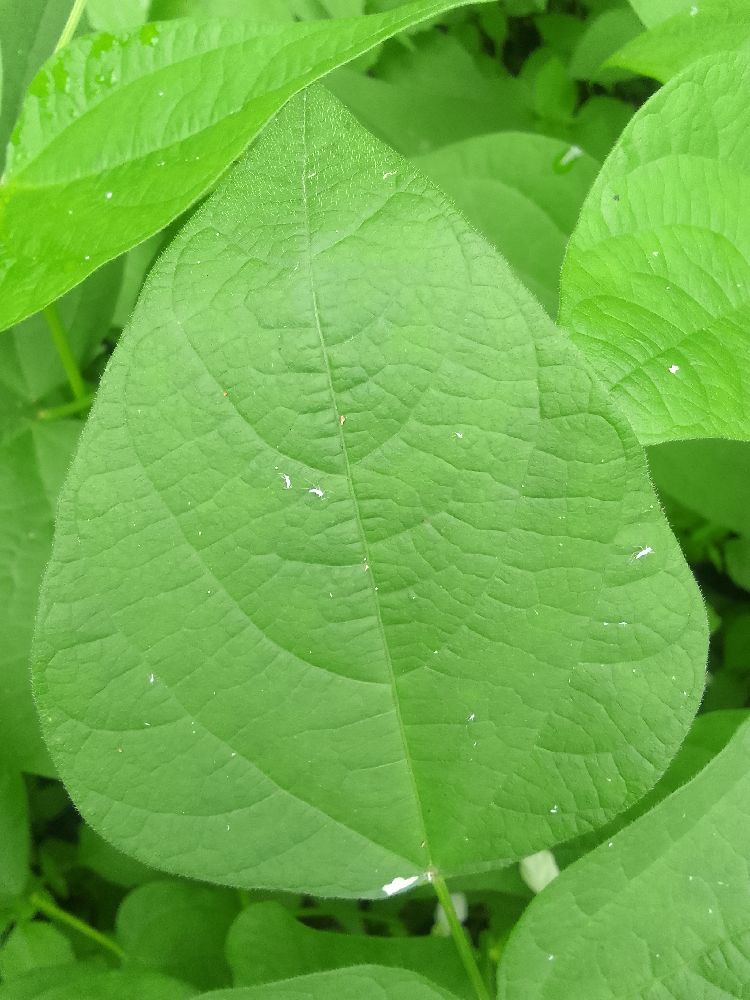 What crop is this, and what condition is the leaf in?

common bean, healthy
